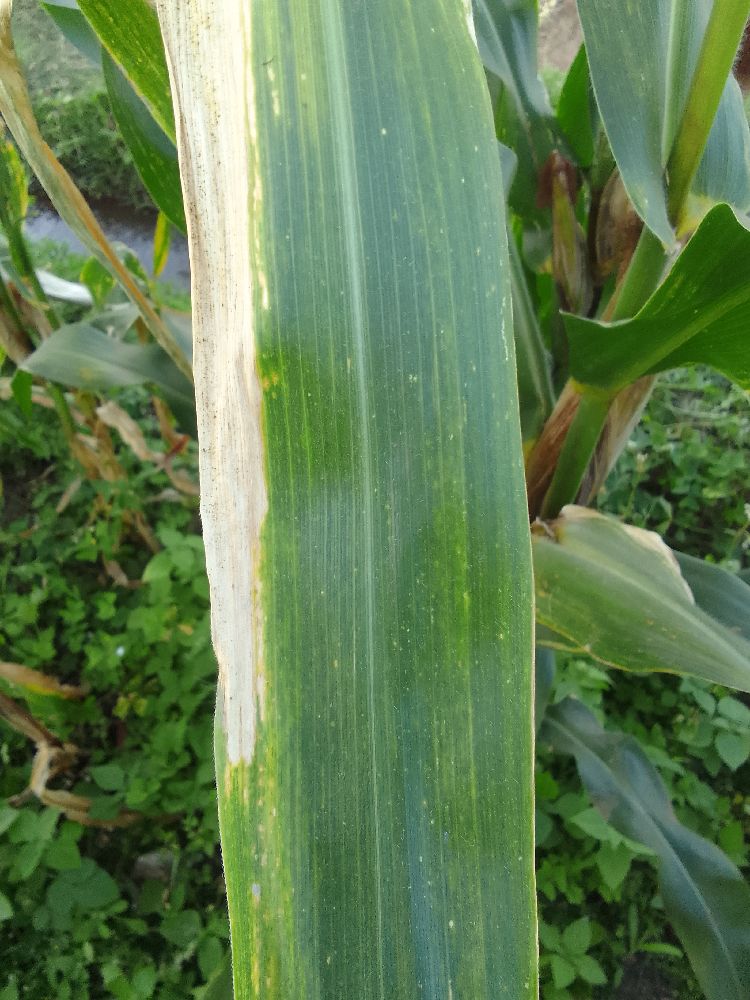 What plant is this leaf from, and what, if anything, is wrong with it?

maize, maize lethal necrosis
